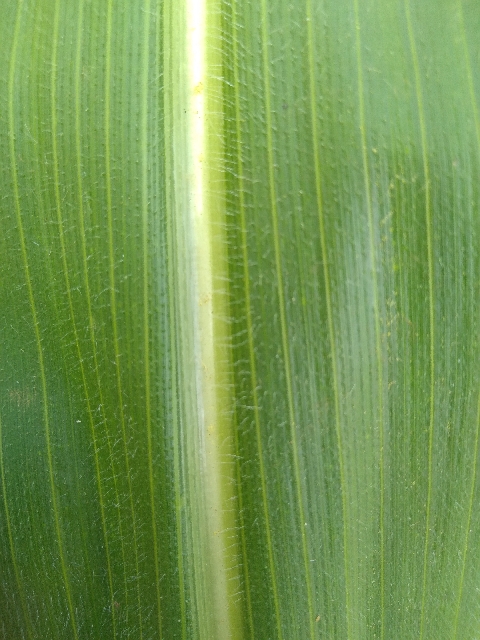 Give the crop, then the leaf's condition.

maize, healthy
